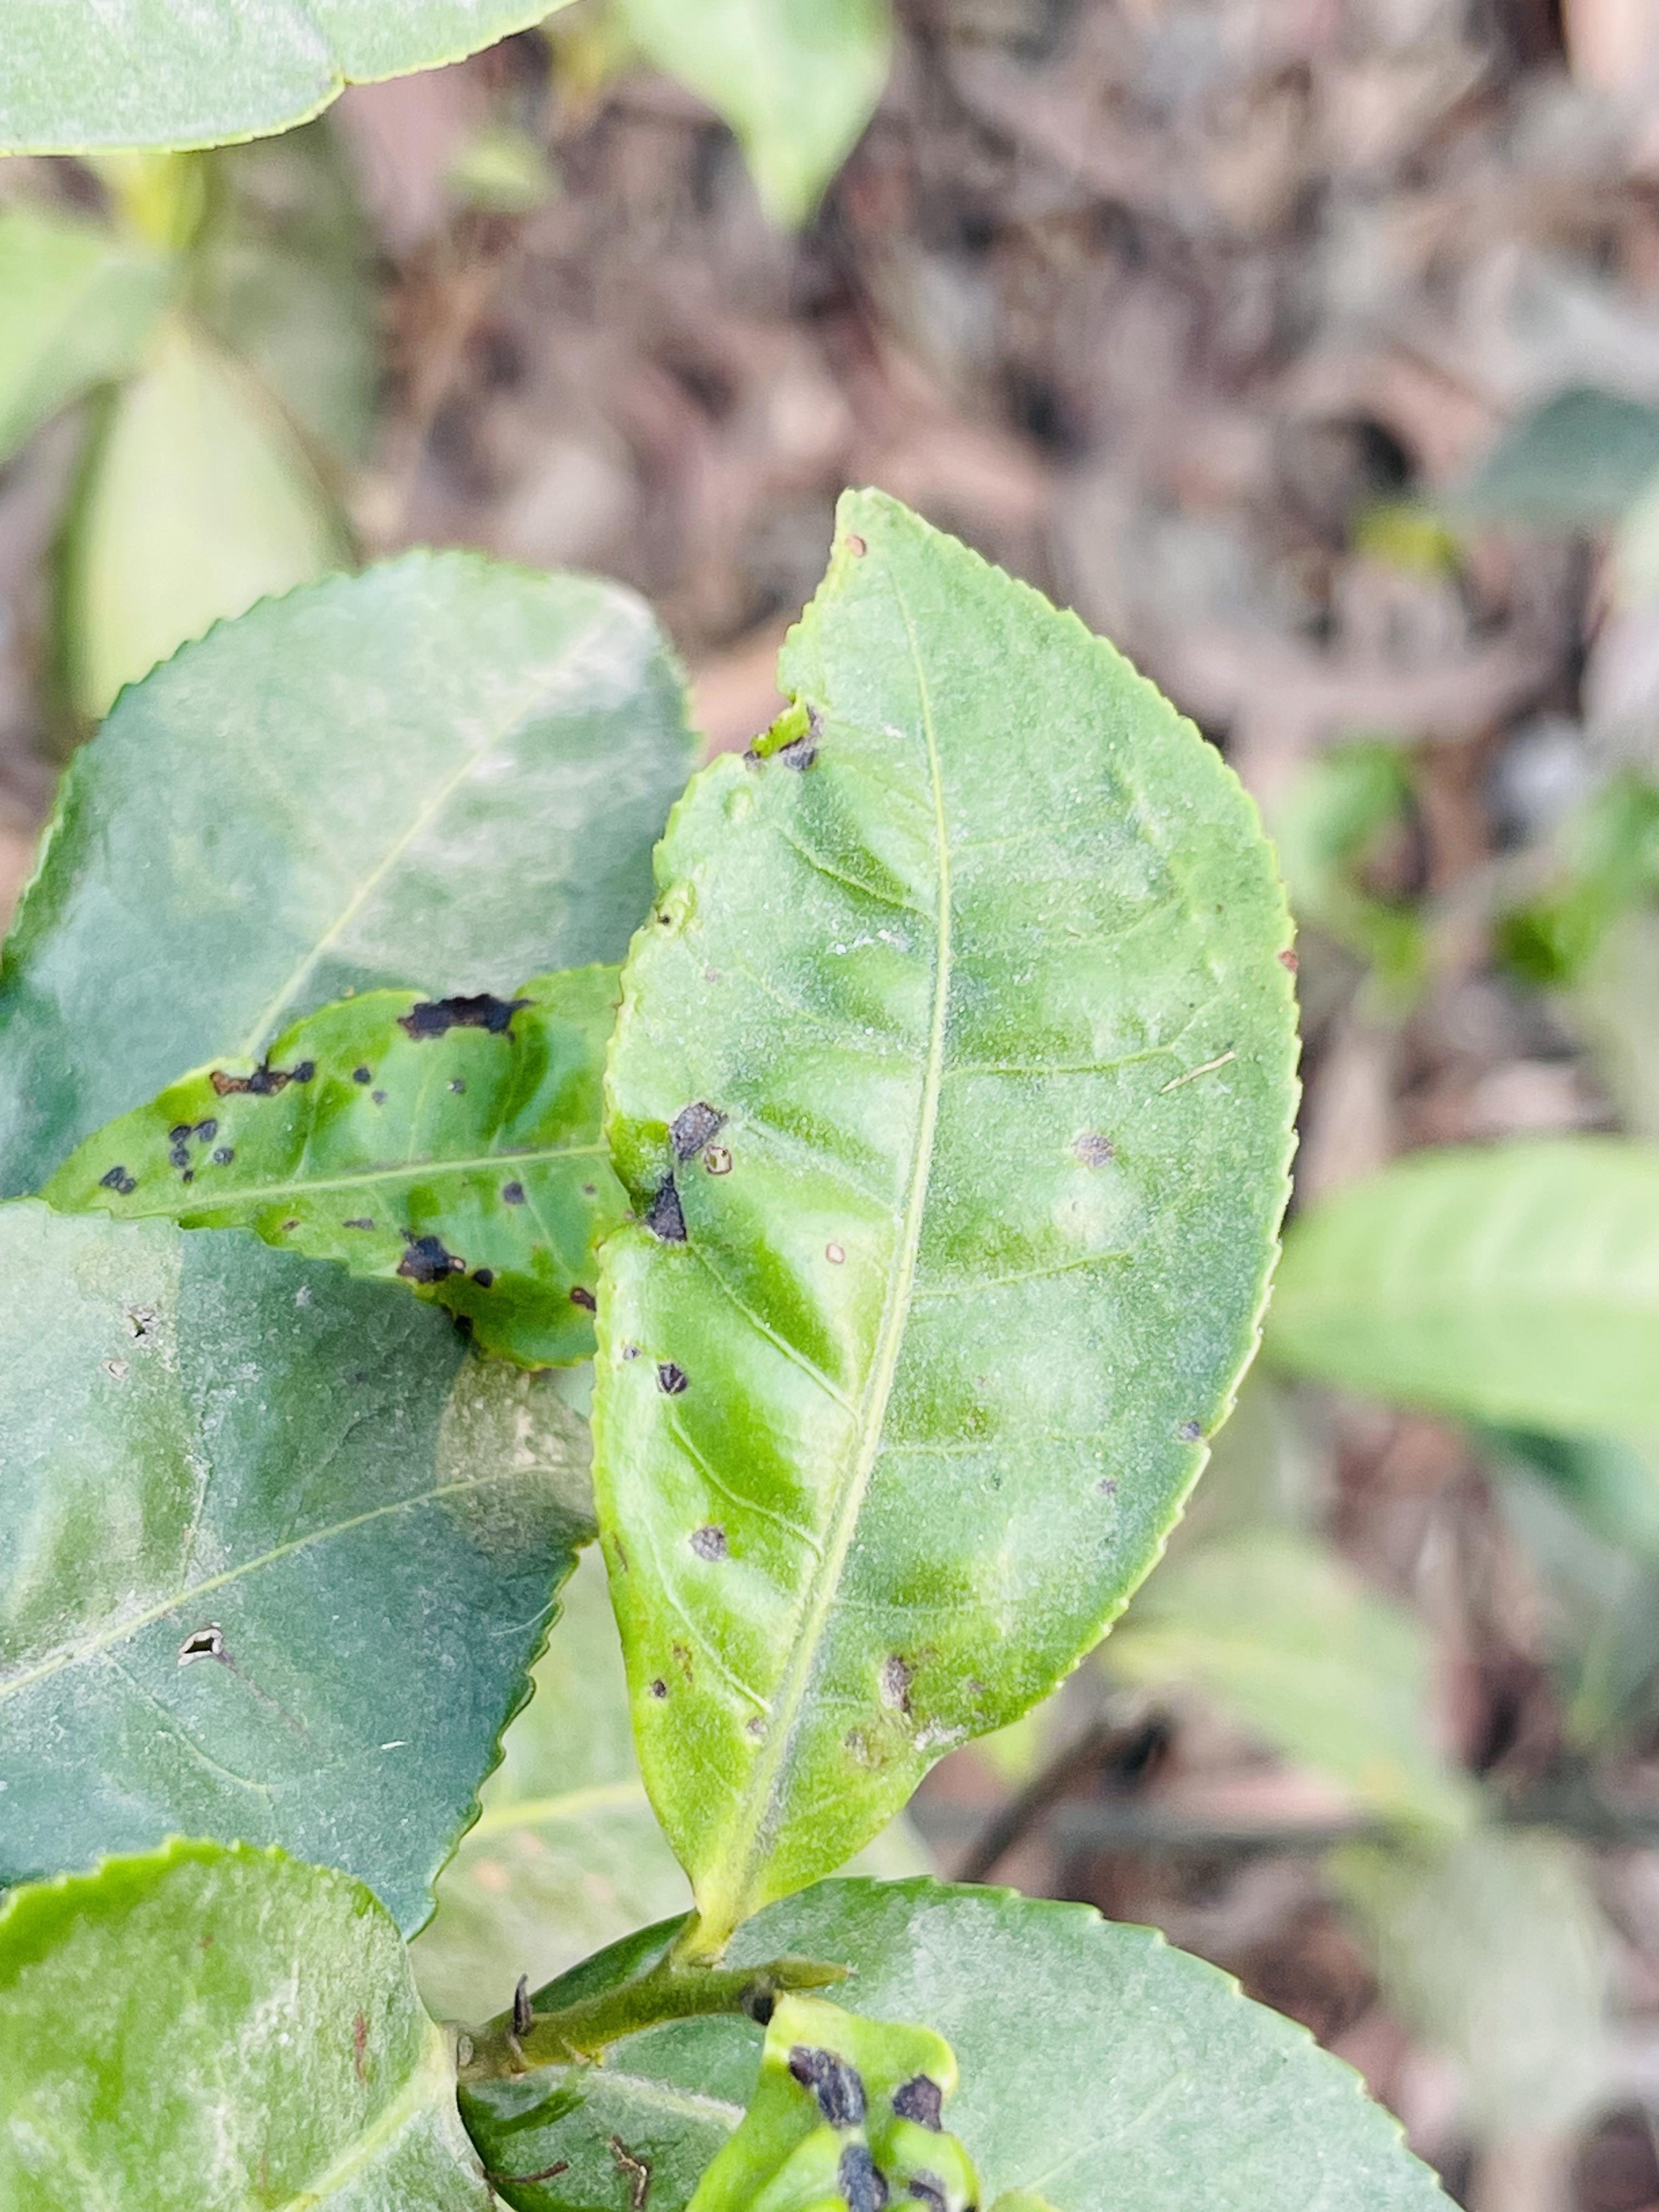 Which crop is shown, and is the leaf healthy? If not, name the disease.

tea, helopeltis
